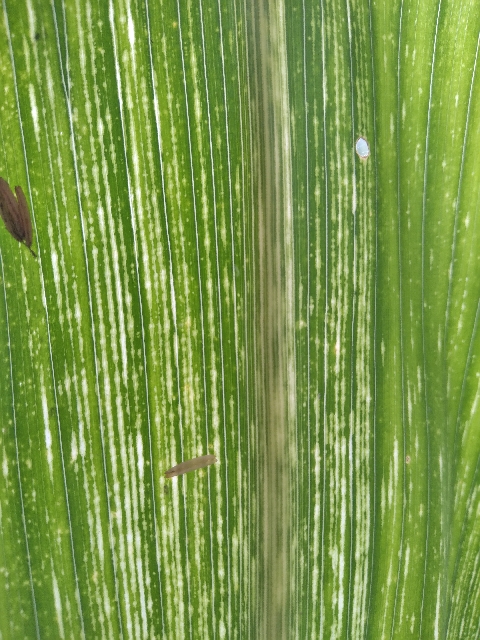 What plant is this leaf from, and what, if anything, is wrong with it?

maize, maize streak virus
